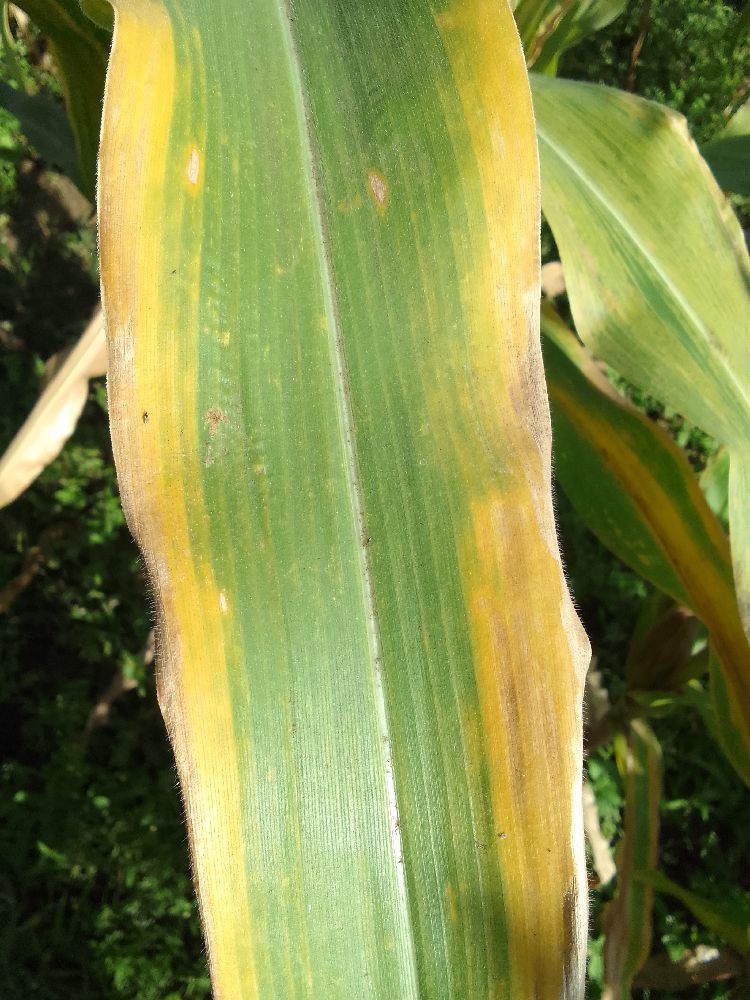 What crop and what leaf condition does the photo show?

maize, maize lethal necrosis
